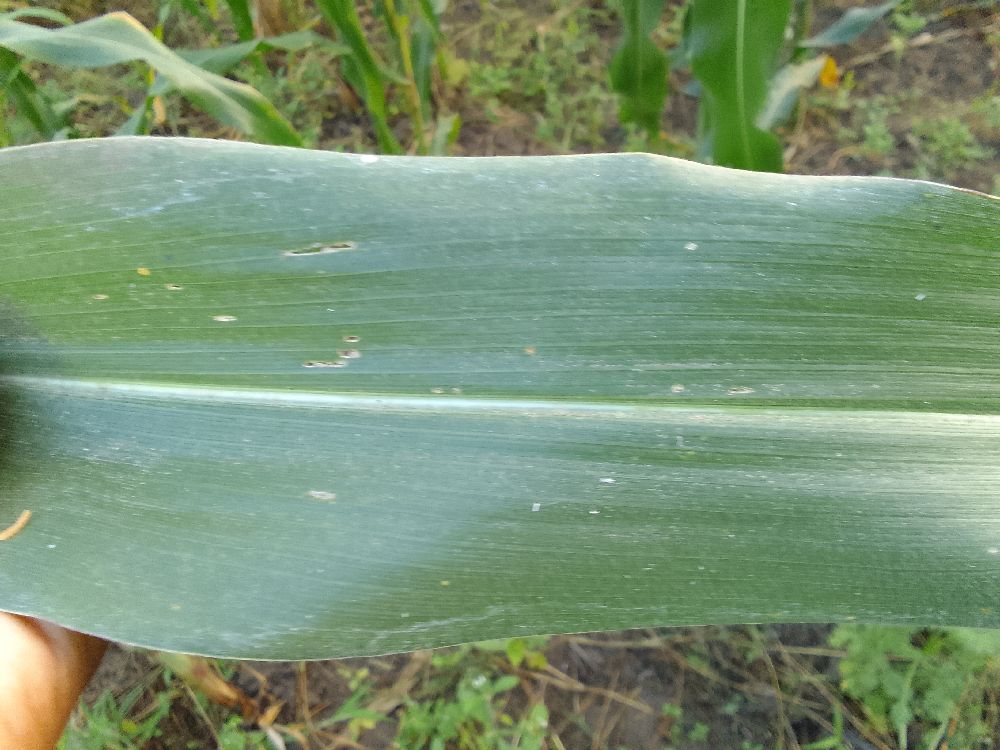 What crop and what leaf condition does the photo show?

maize, healthy
